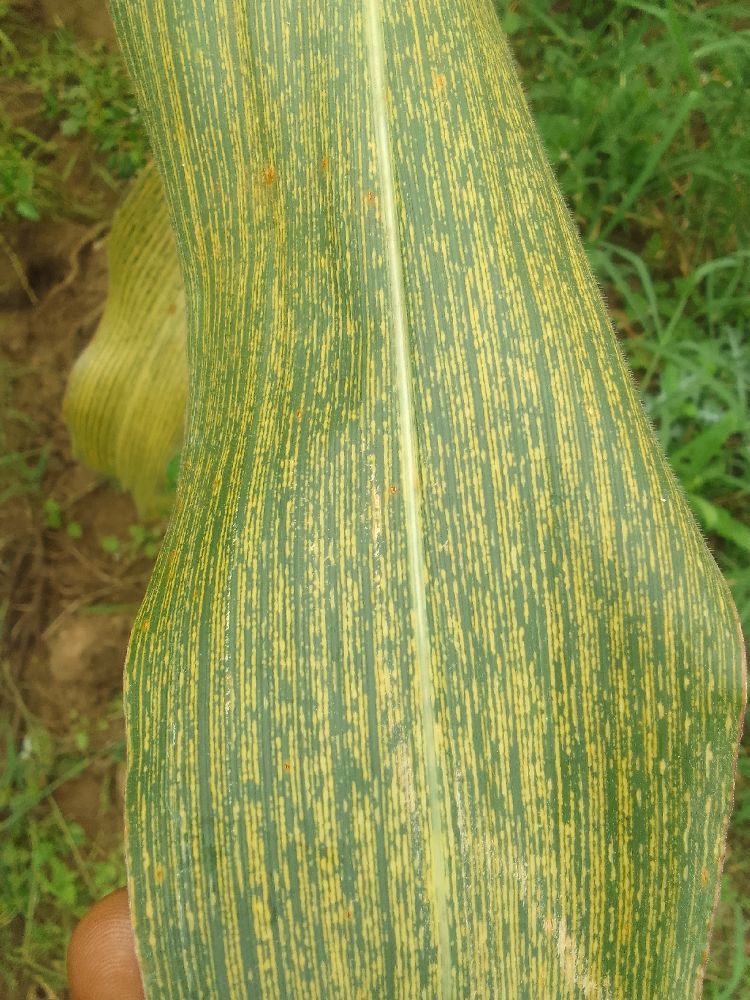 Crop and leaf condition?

maize, maize streak virus
